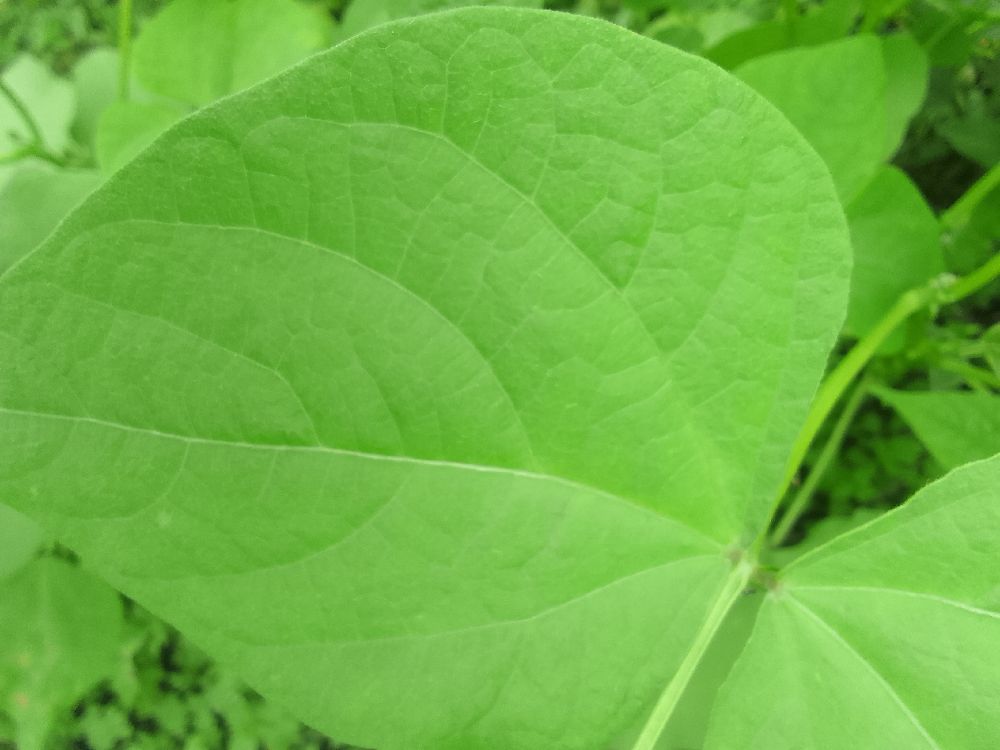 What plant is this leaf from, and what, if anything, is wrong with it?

common bean, healthy
